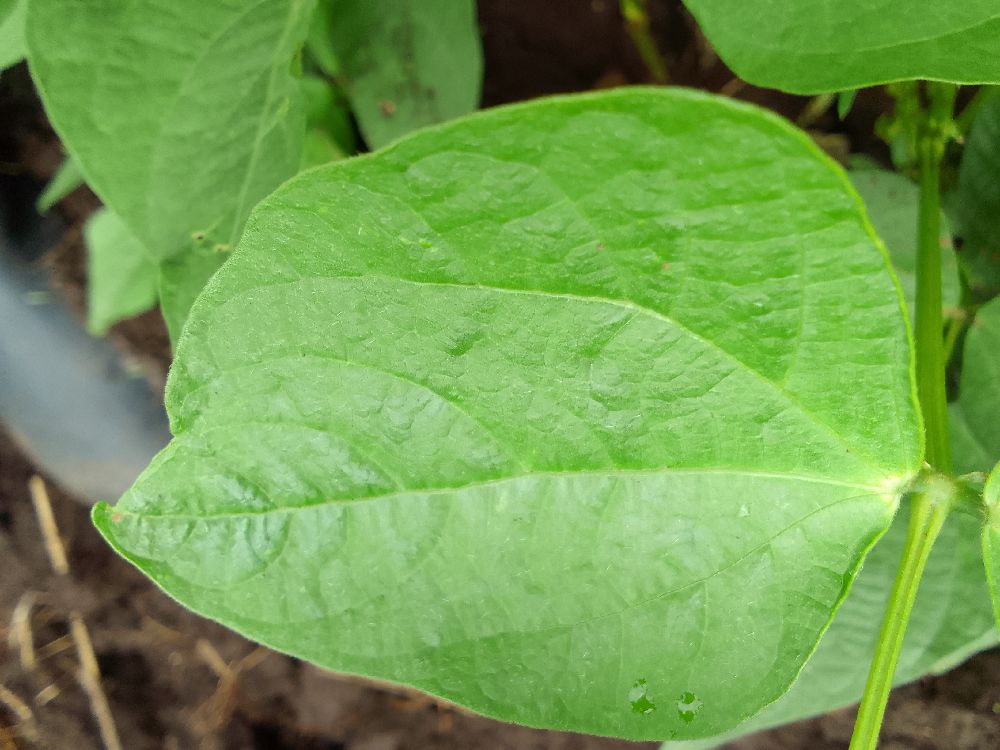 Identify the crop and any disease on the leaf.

common bean, healthy
